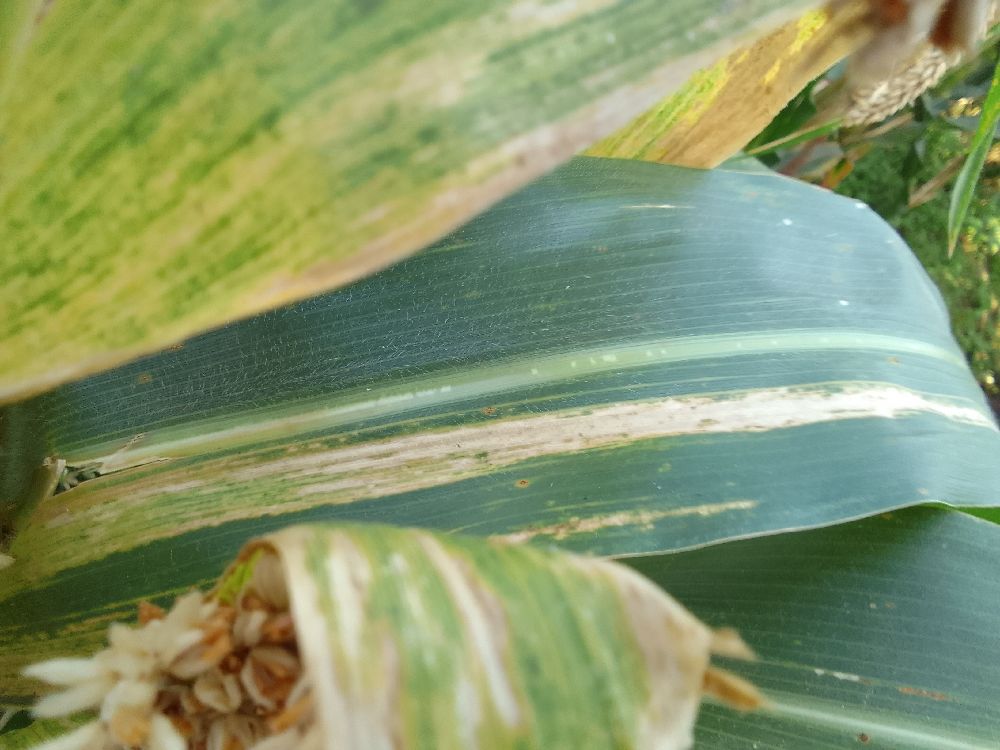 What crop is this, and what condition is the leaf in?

maize, maize lethal necrosis
